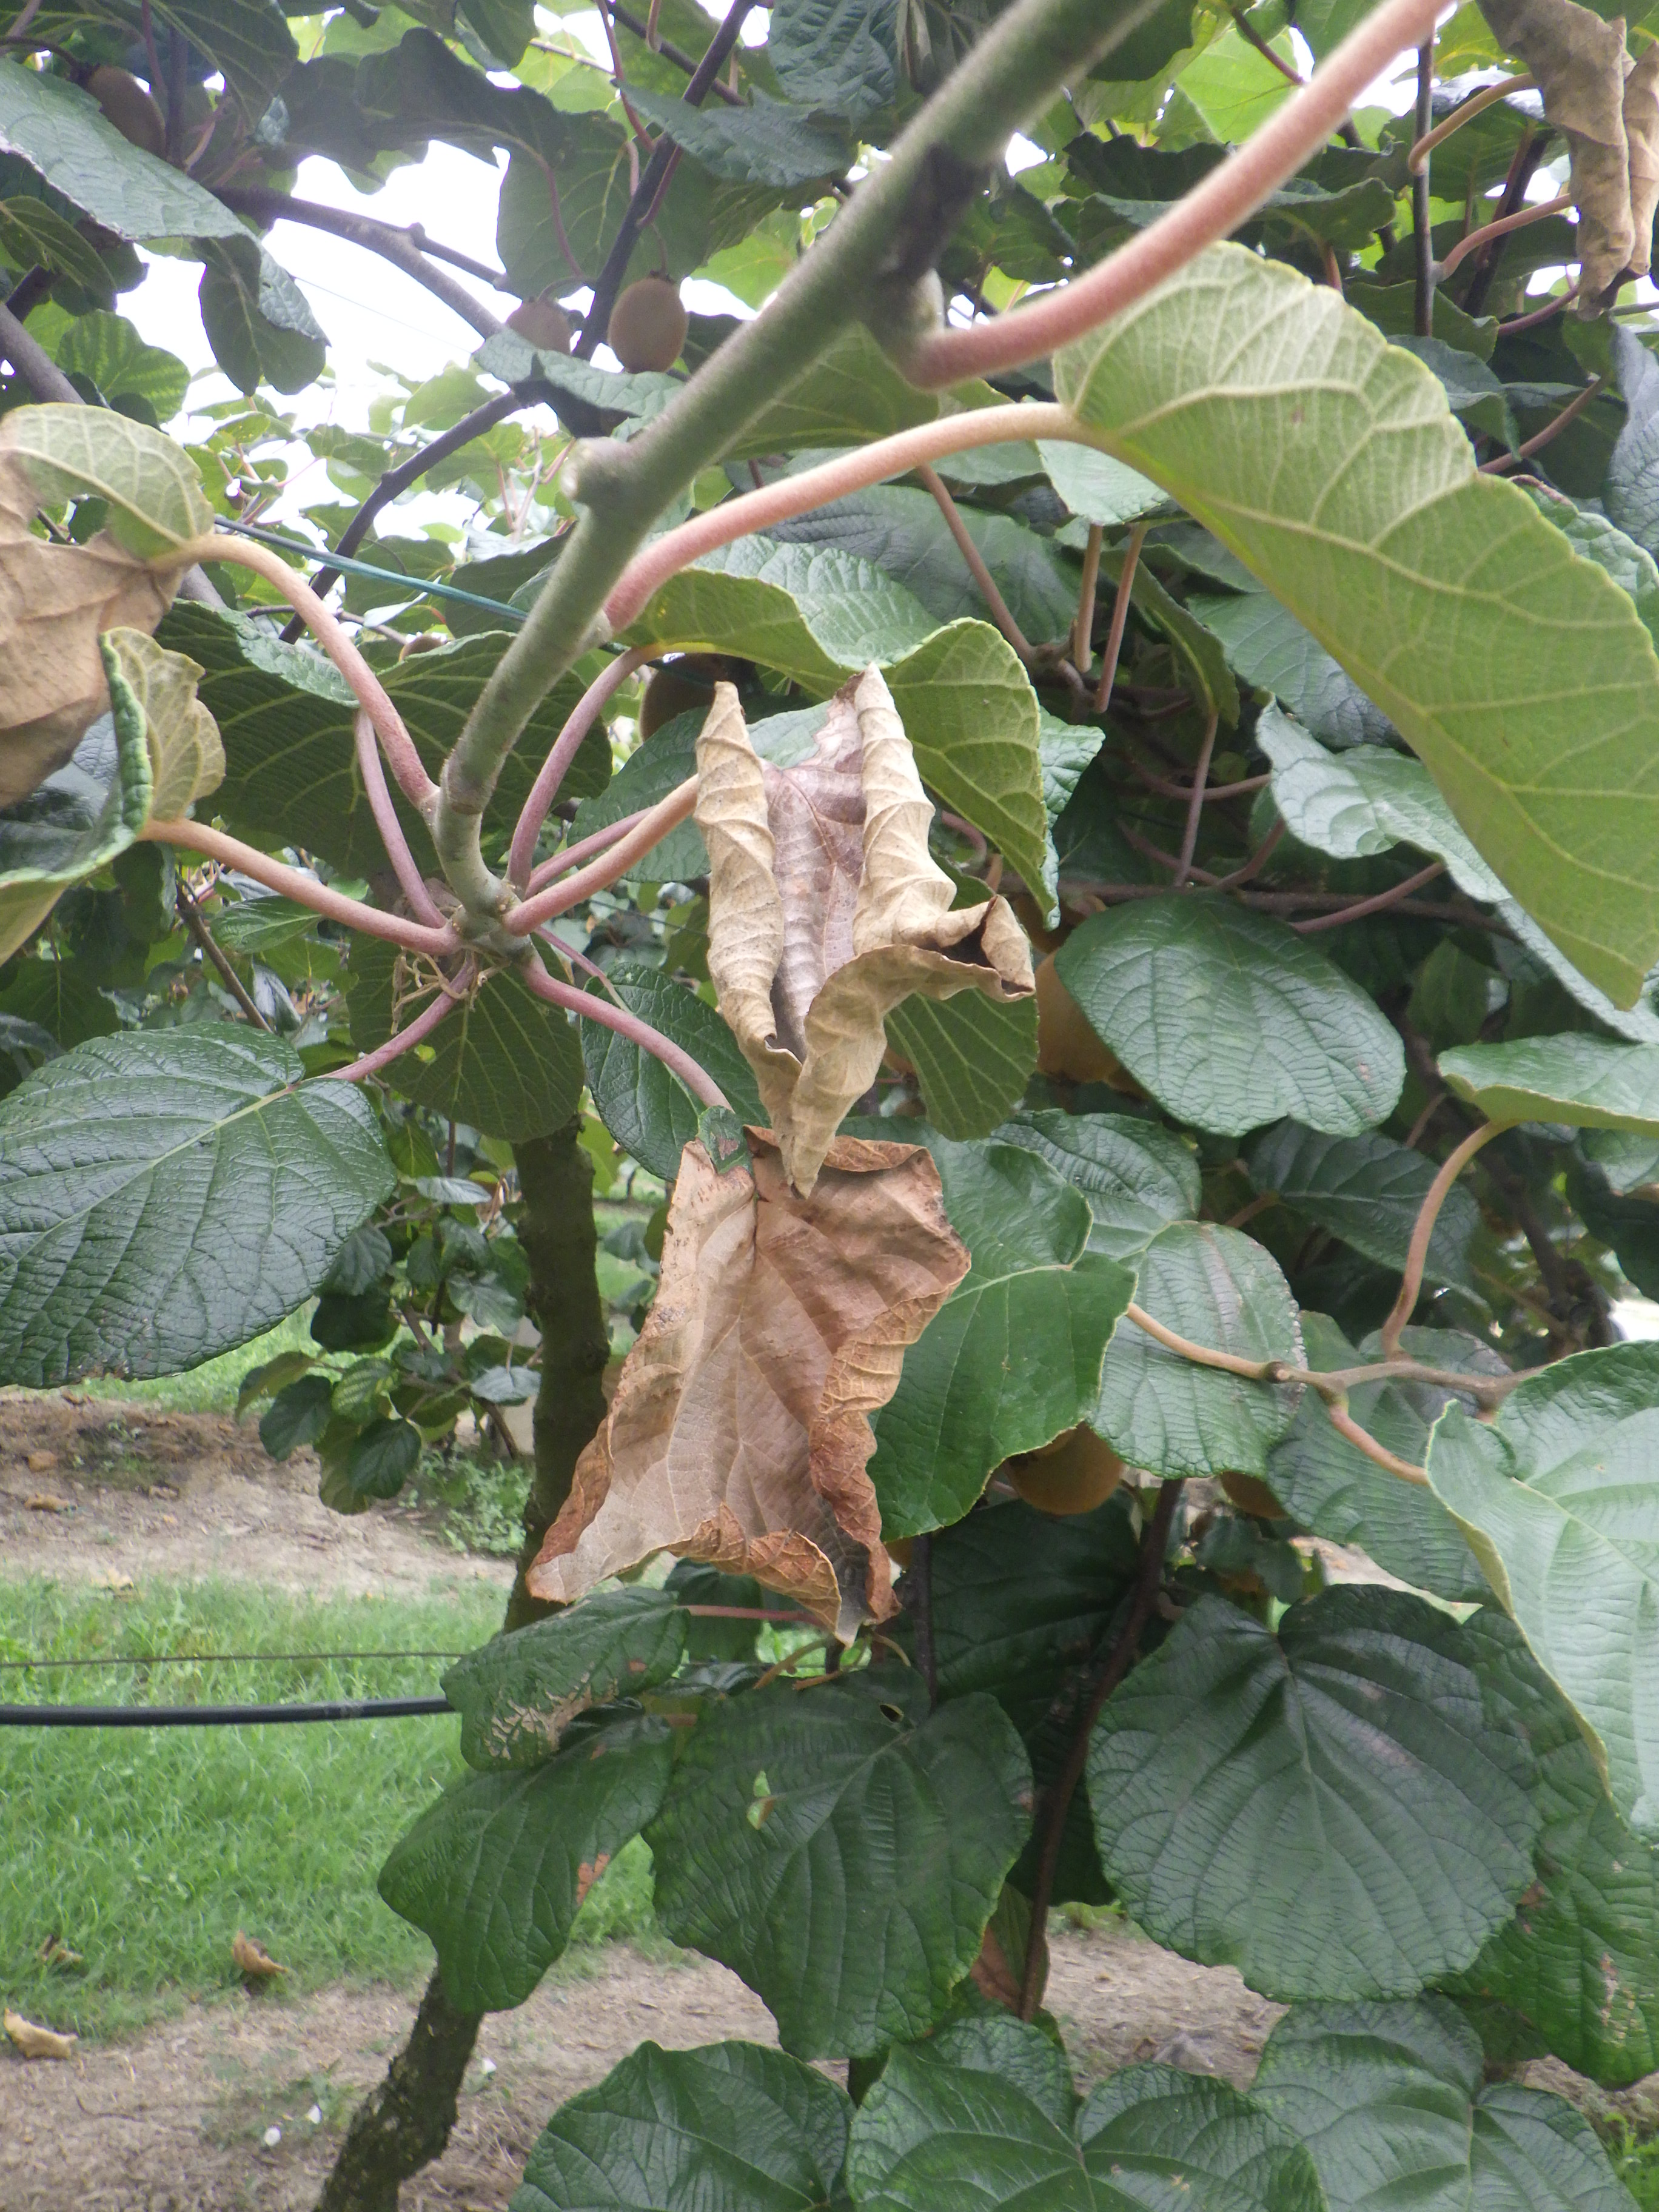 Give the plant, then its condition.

kiwi, chemical damage, heat damage, phytophagous
